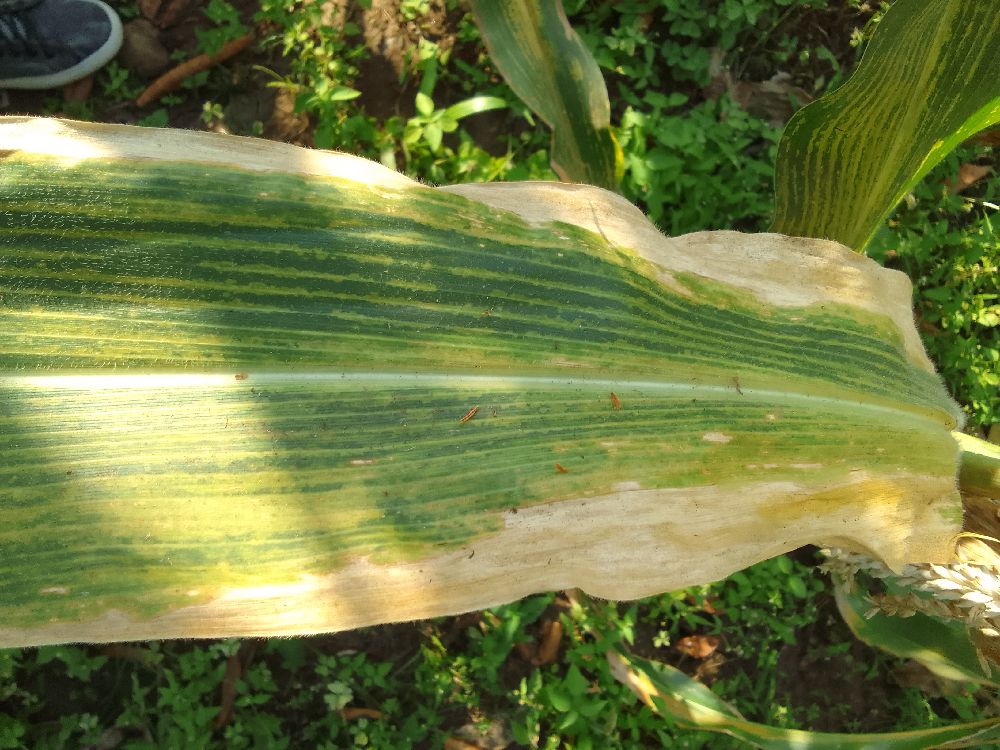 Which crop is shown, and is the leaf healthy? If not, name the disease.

maize, maize lethal necrosis
